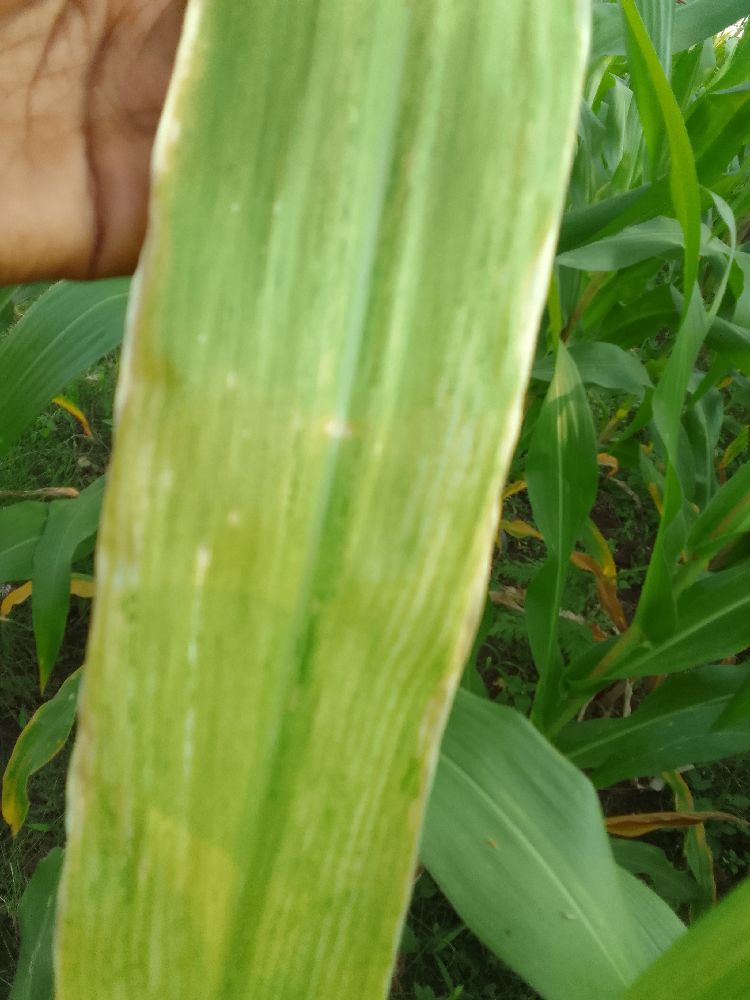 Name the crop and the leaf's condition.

maize, maize lethal necrosis
